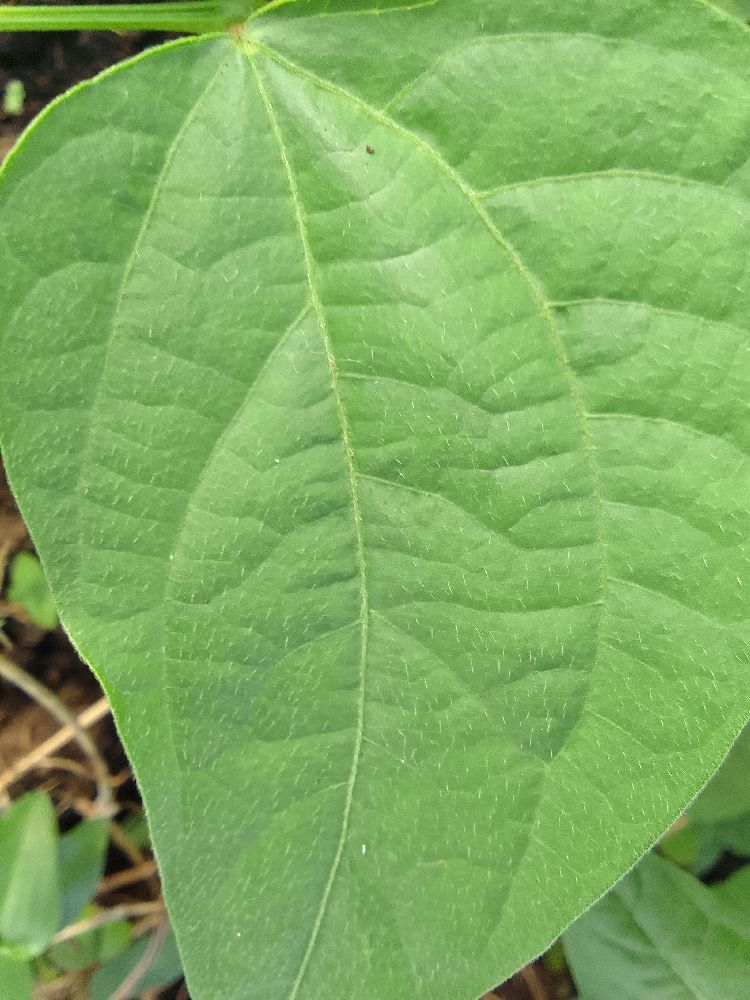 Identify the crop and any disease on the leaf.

common bean, healthy
